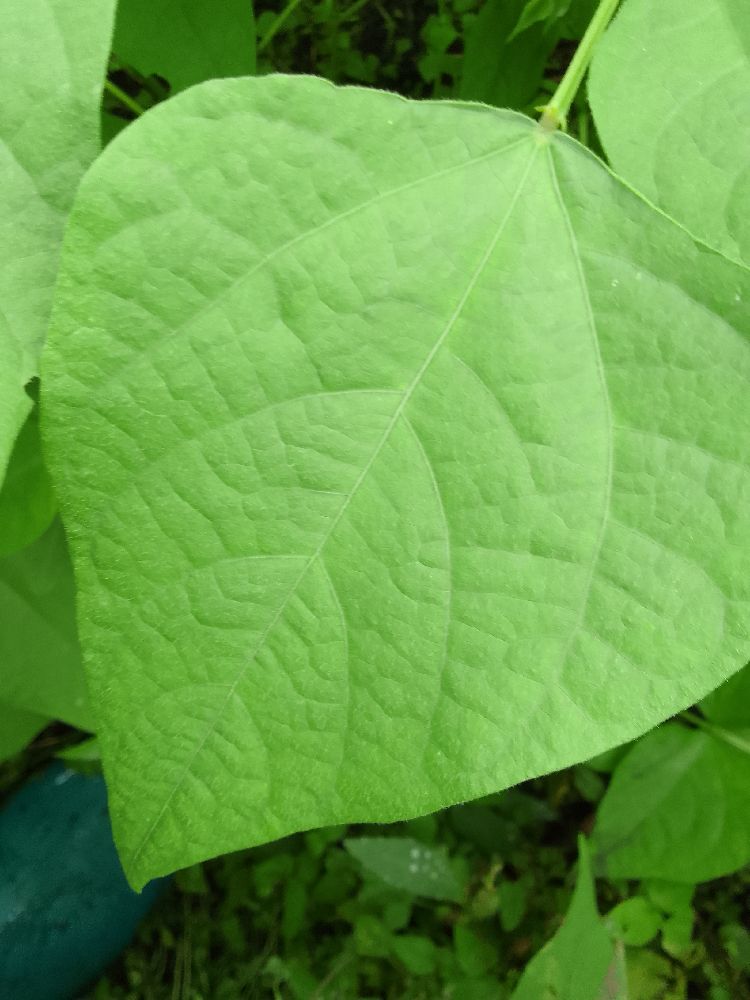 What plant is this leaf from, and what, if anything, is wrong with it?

common bean, healthy
